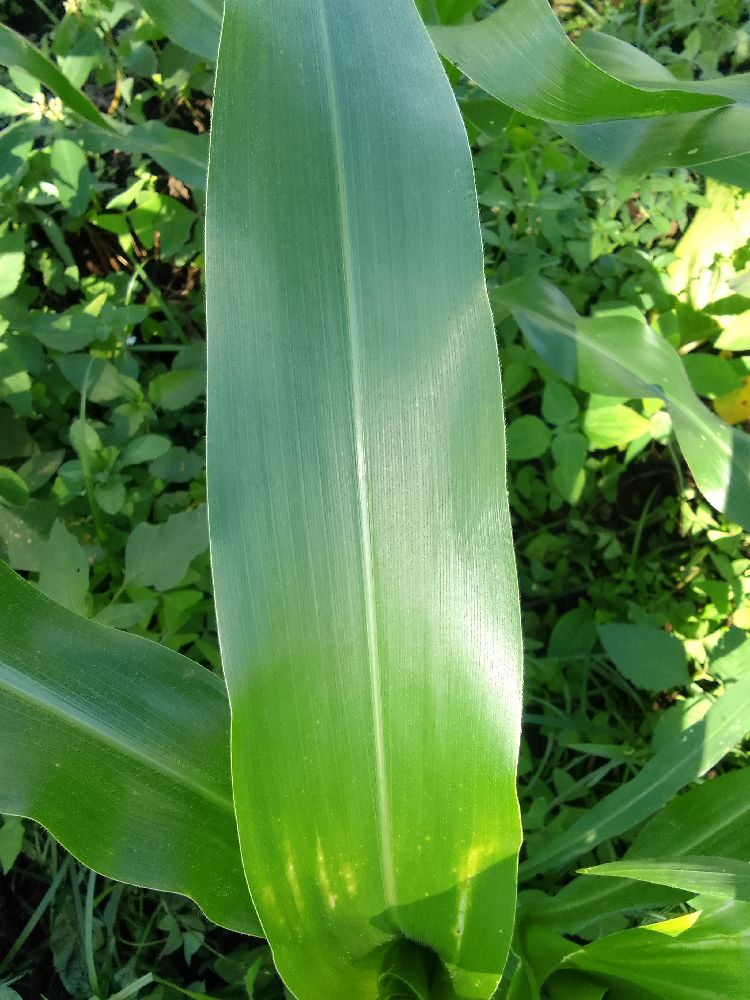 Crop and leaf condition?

maize, healthy
